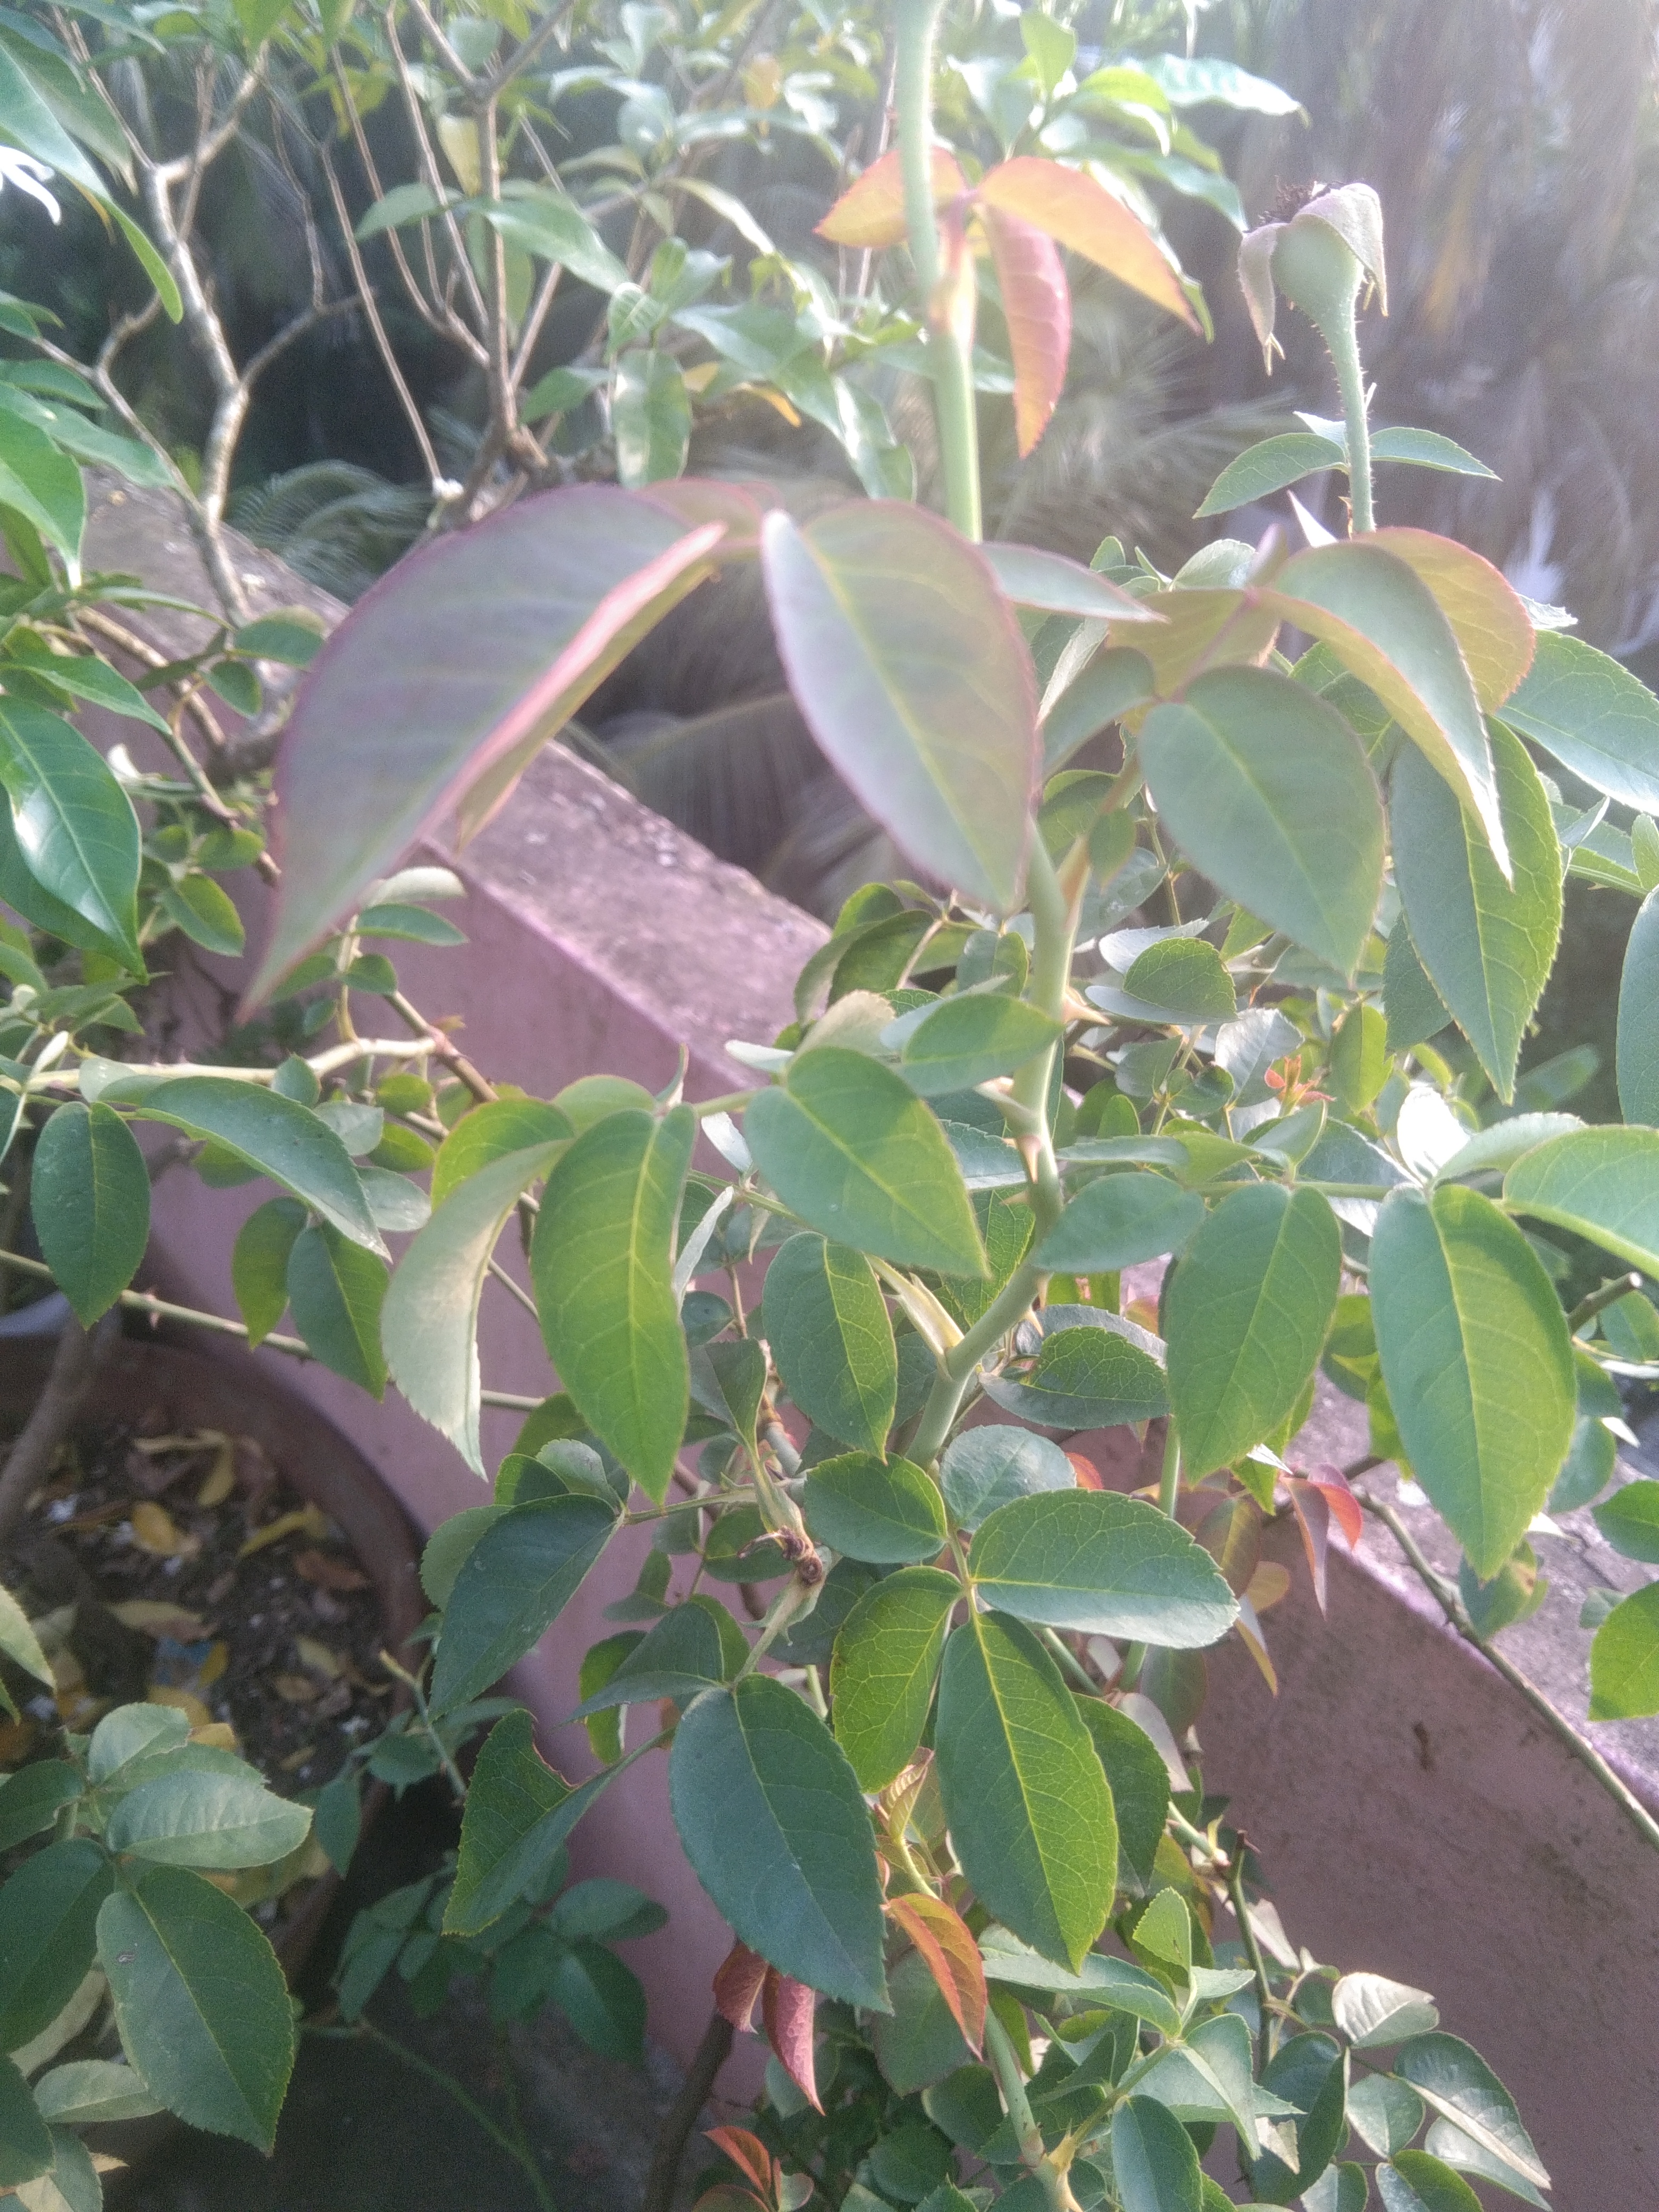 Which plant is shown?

rose
